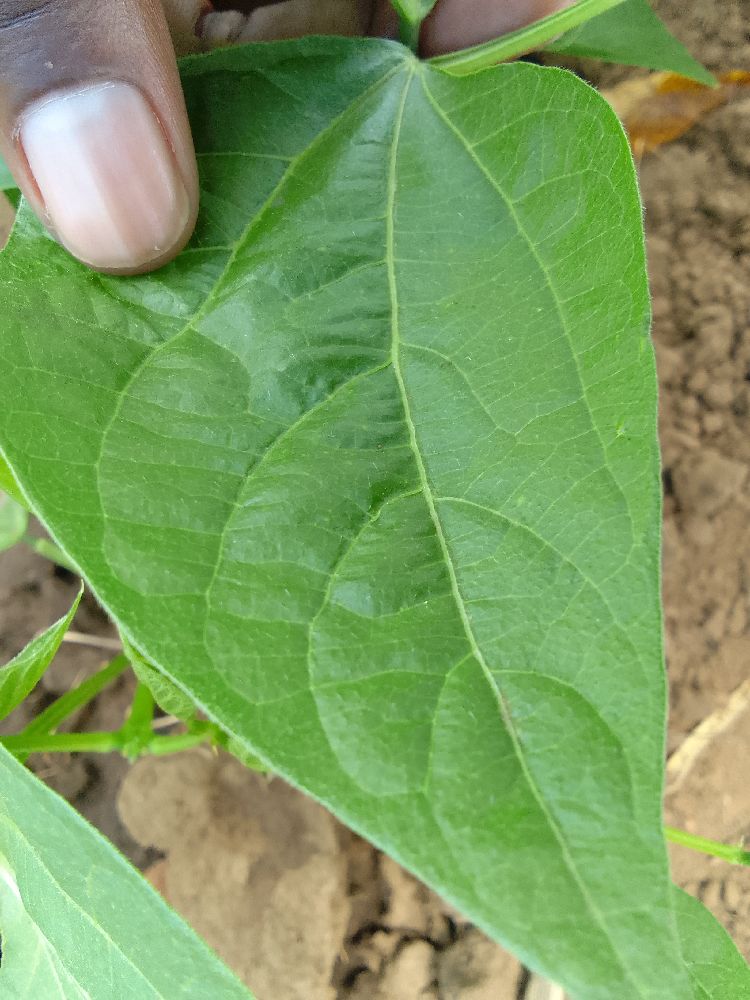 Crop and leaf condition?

common bean, healthy
